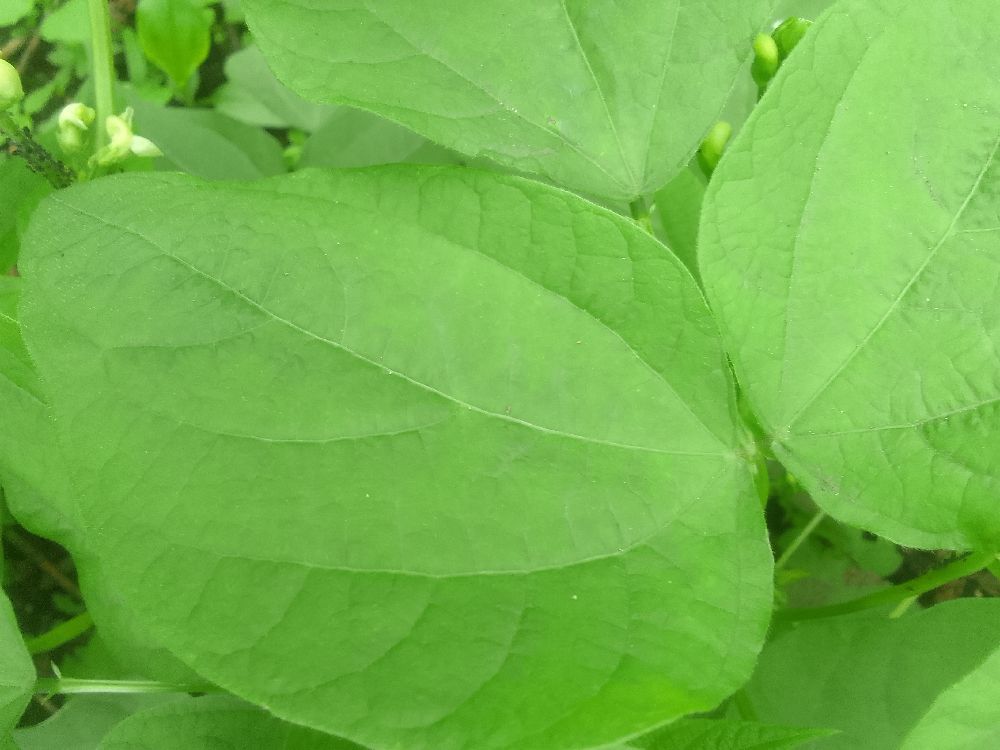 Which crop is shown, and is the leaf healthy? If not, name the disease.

common bean, healthy
